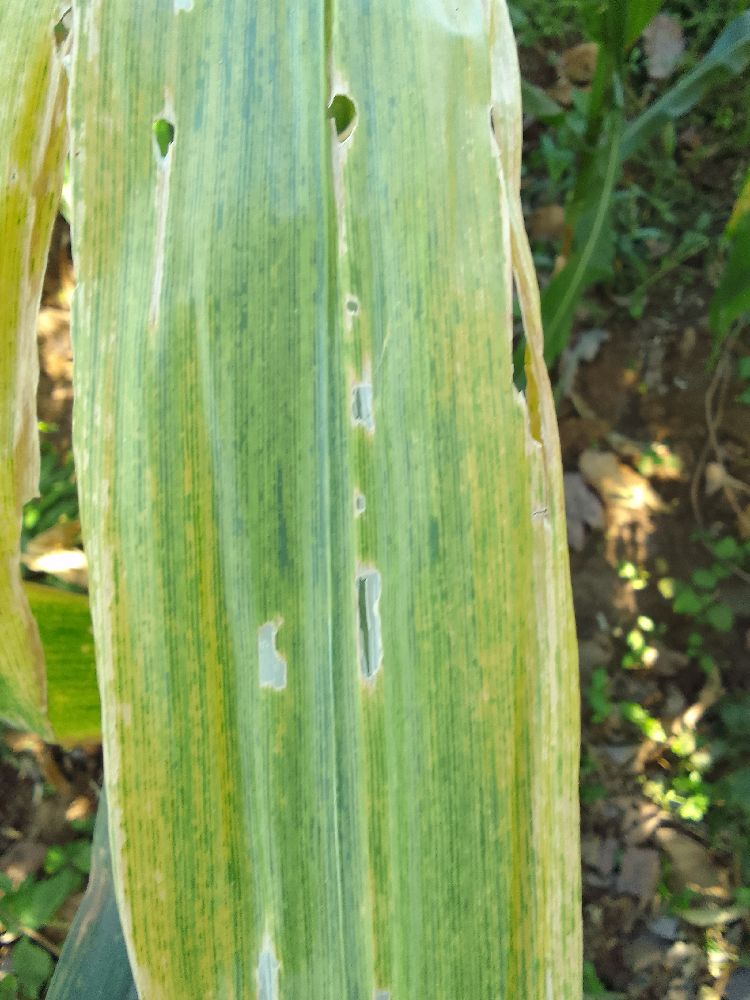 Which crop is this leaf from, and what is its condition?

maize, maize lethal necrosis
